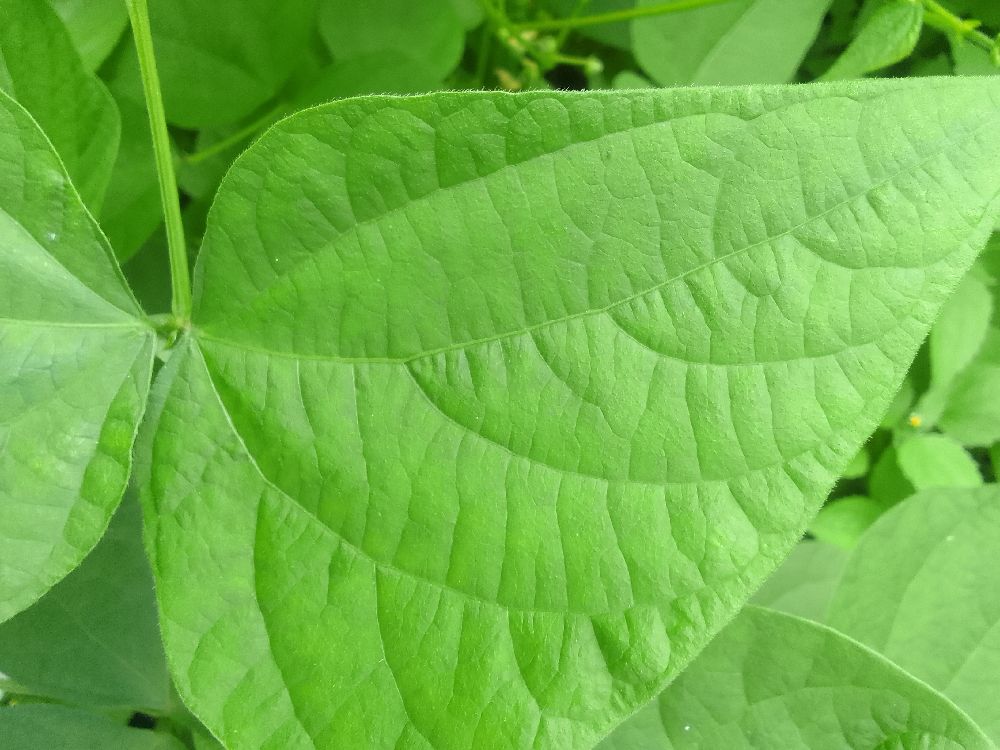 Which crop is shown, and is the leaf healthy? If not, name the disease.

common bean, healthy
